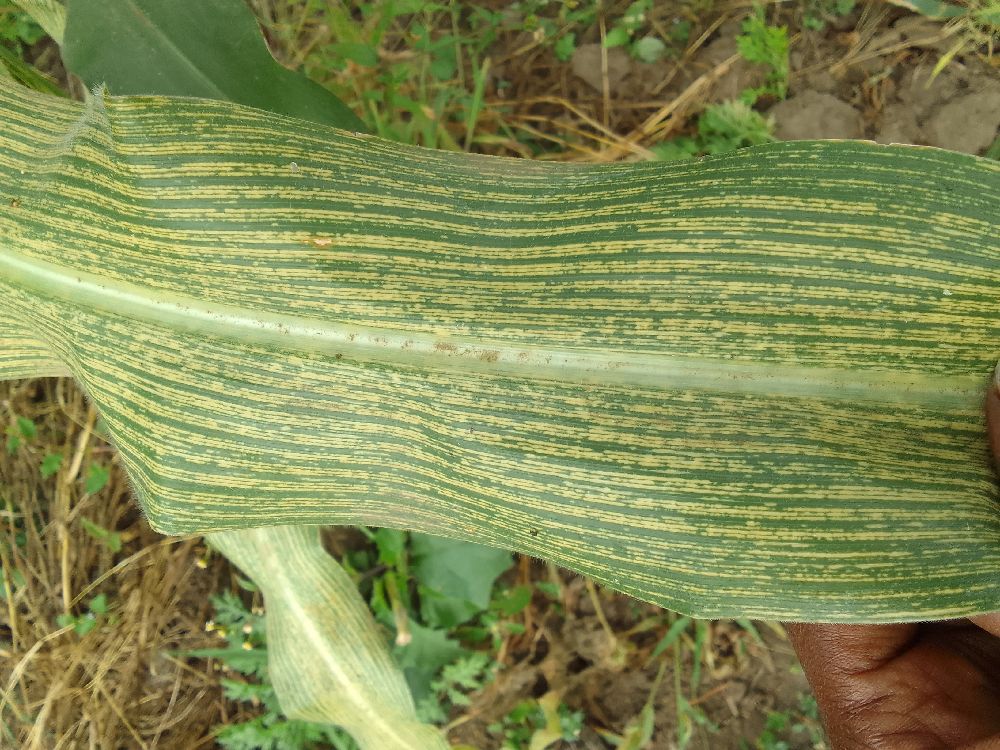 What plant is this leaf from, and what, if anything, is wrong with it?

maize, maize streak virus
